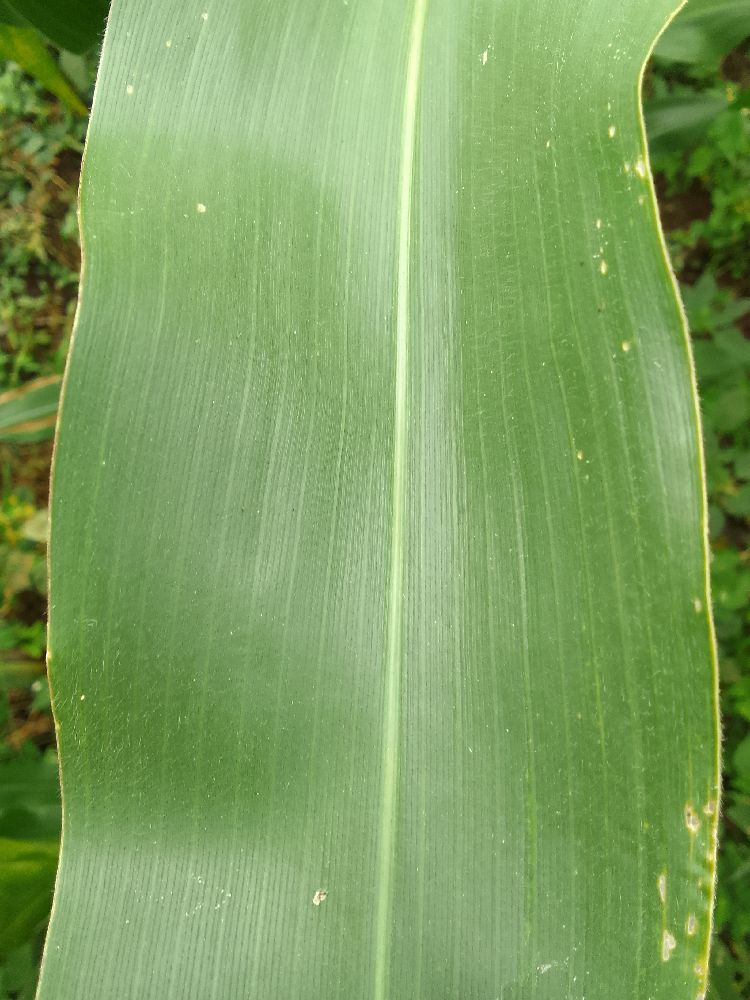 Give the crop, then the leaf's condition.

maize, healthy
